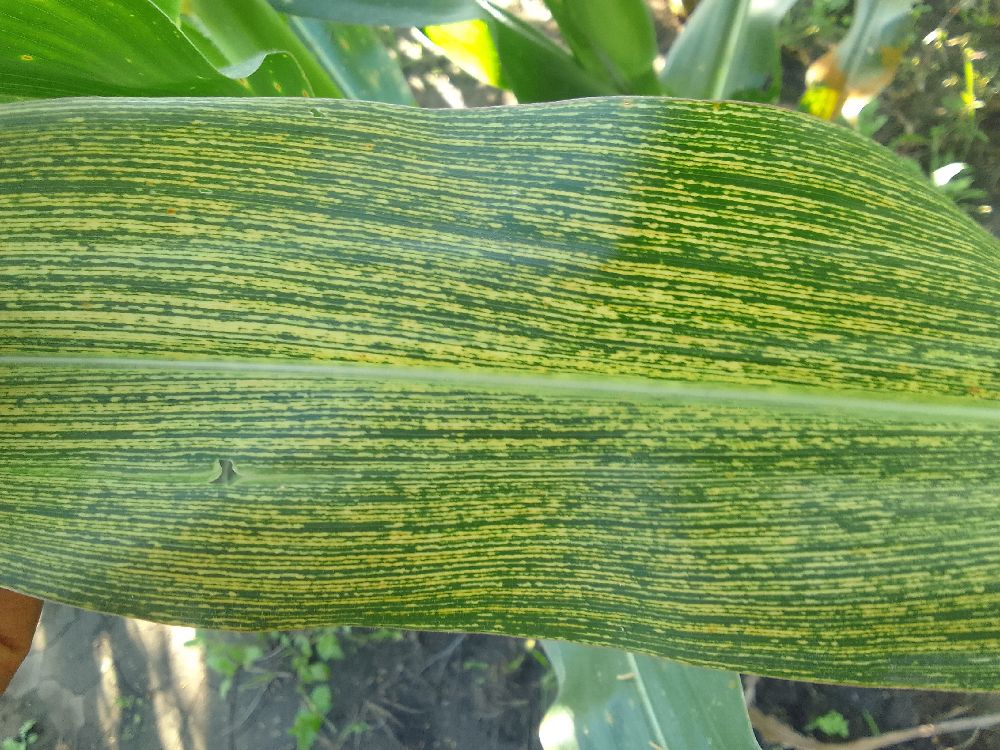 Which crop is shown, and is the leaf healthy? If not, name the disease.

maize, maize streak virus
